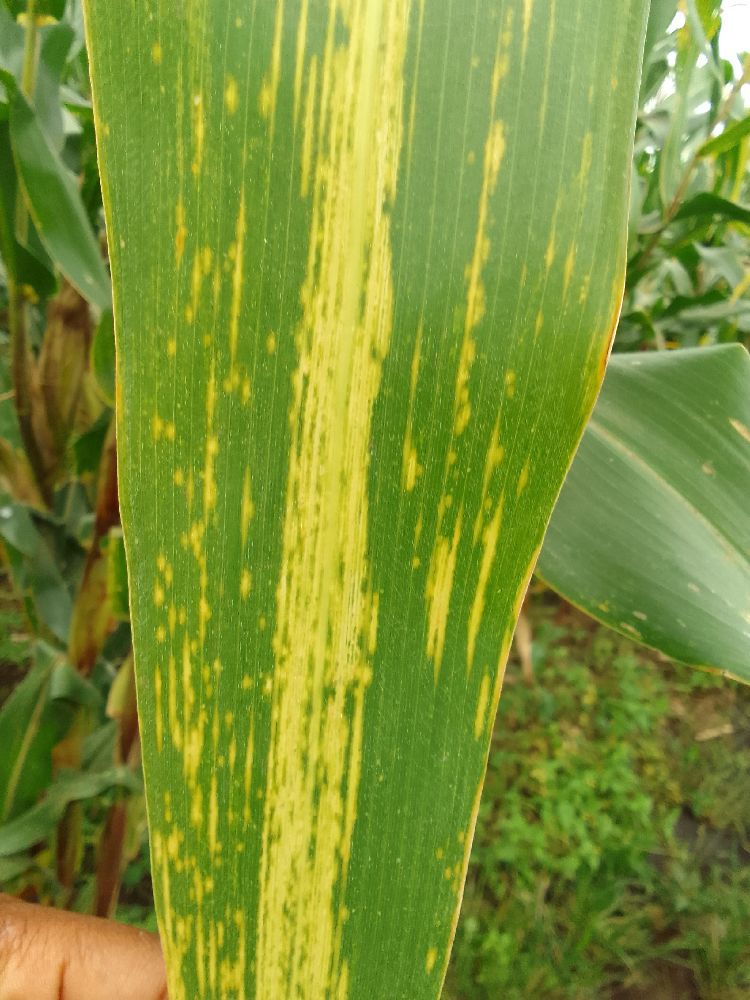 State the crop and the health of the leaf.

maize, maize lethal necrosis
